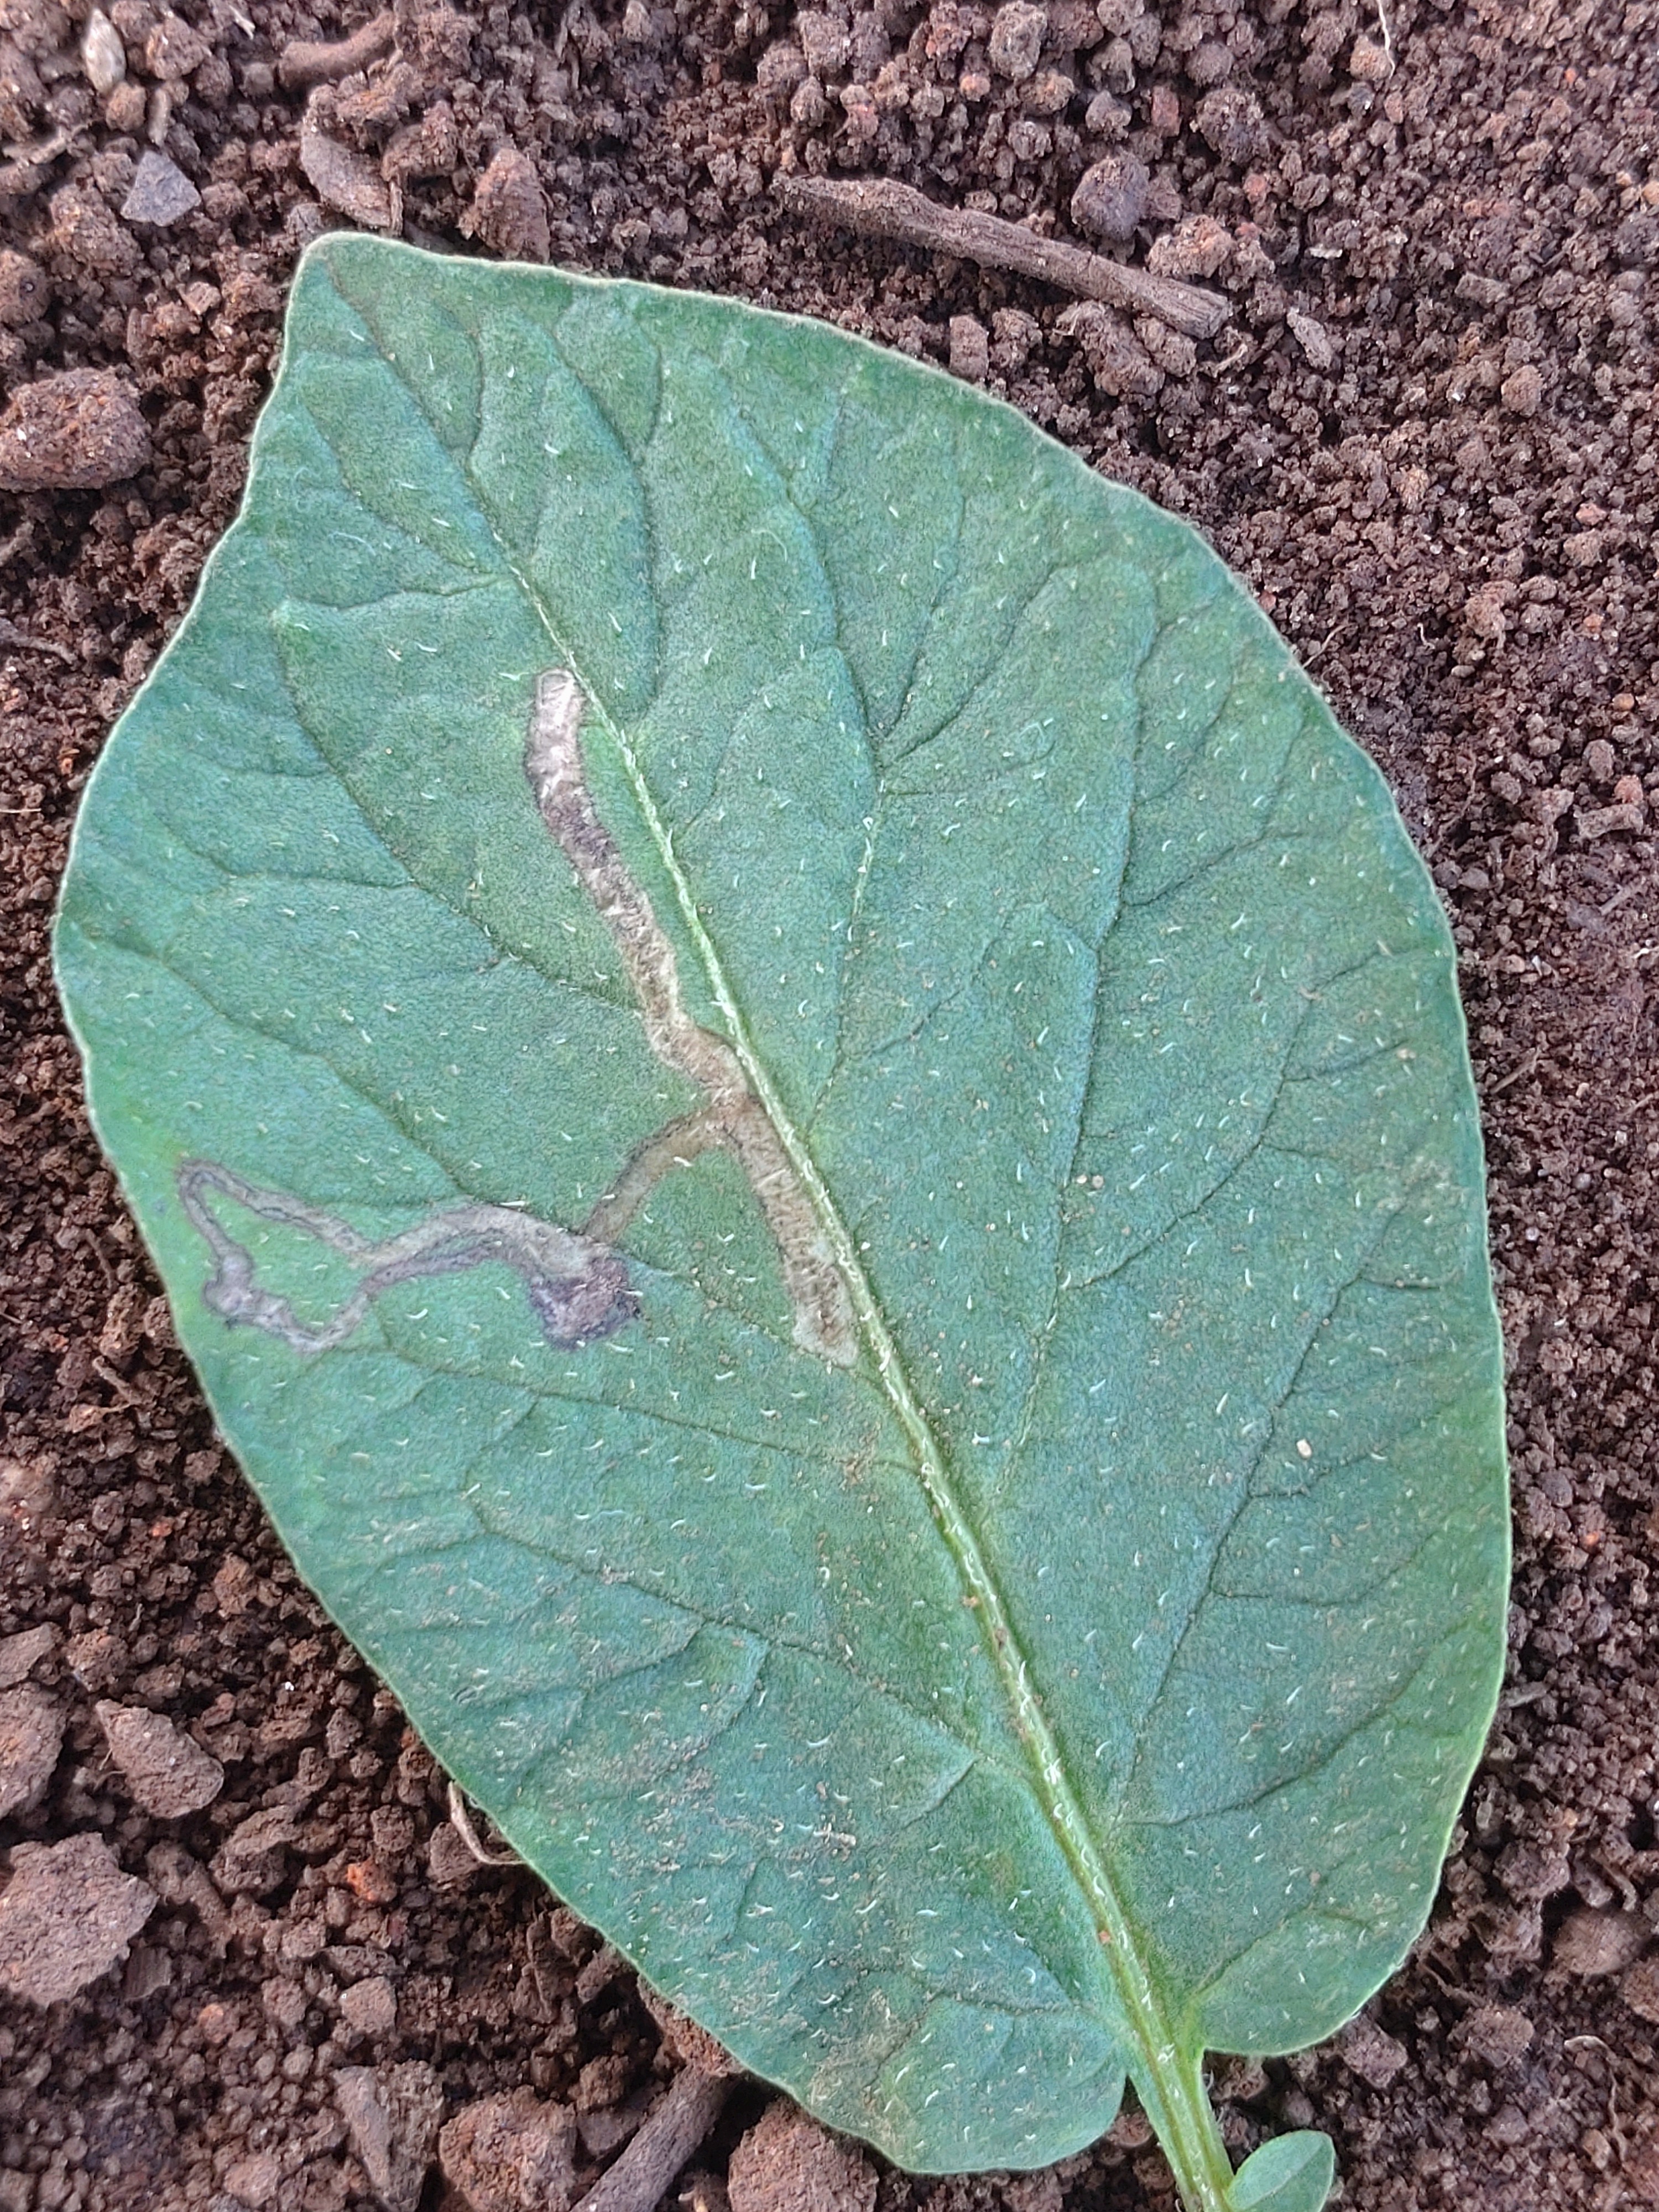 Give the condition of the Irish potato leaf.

early blight
